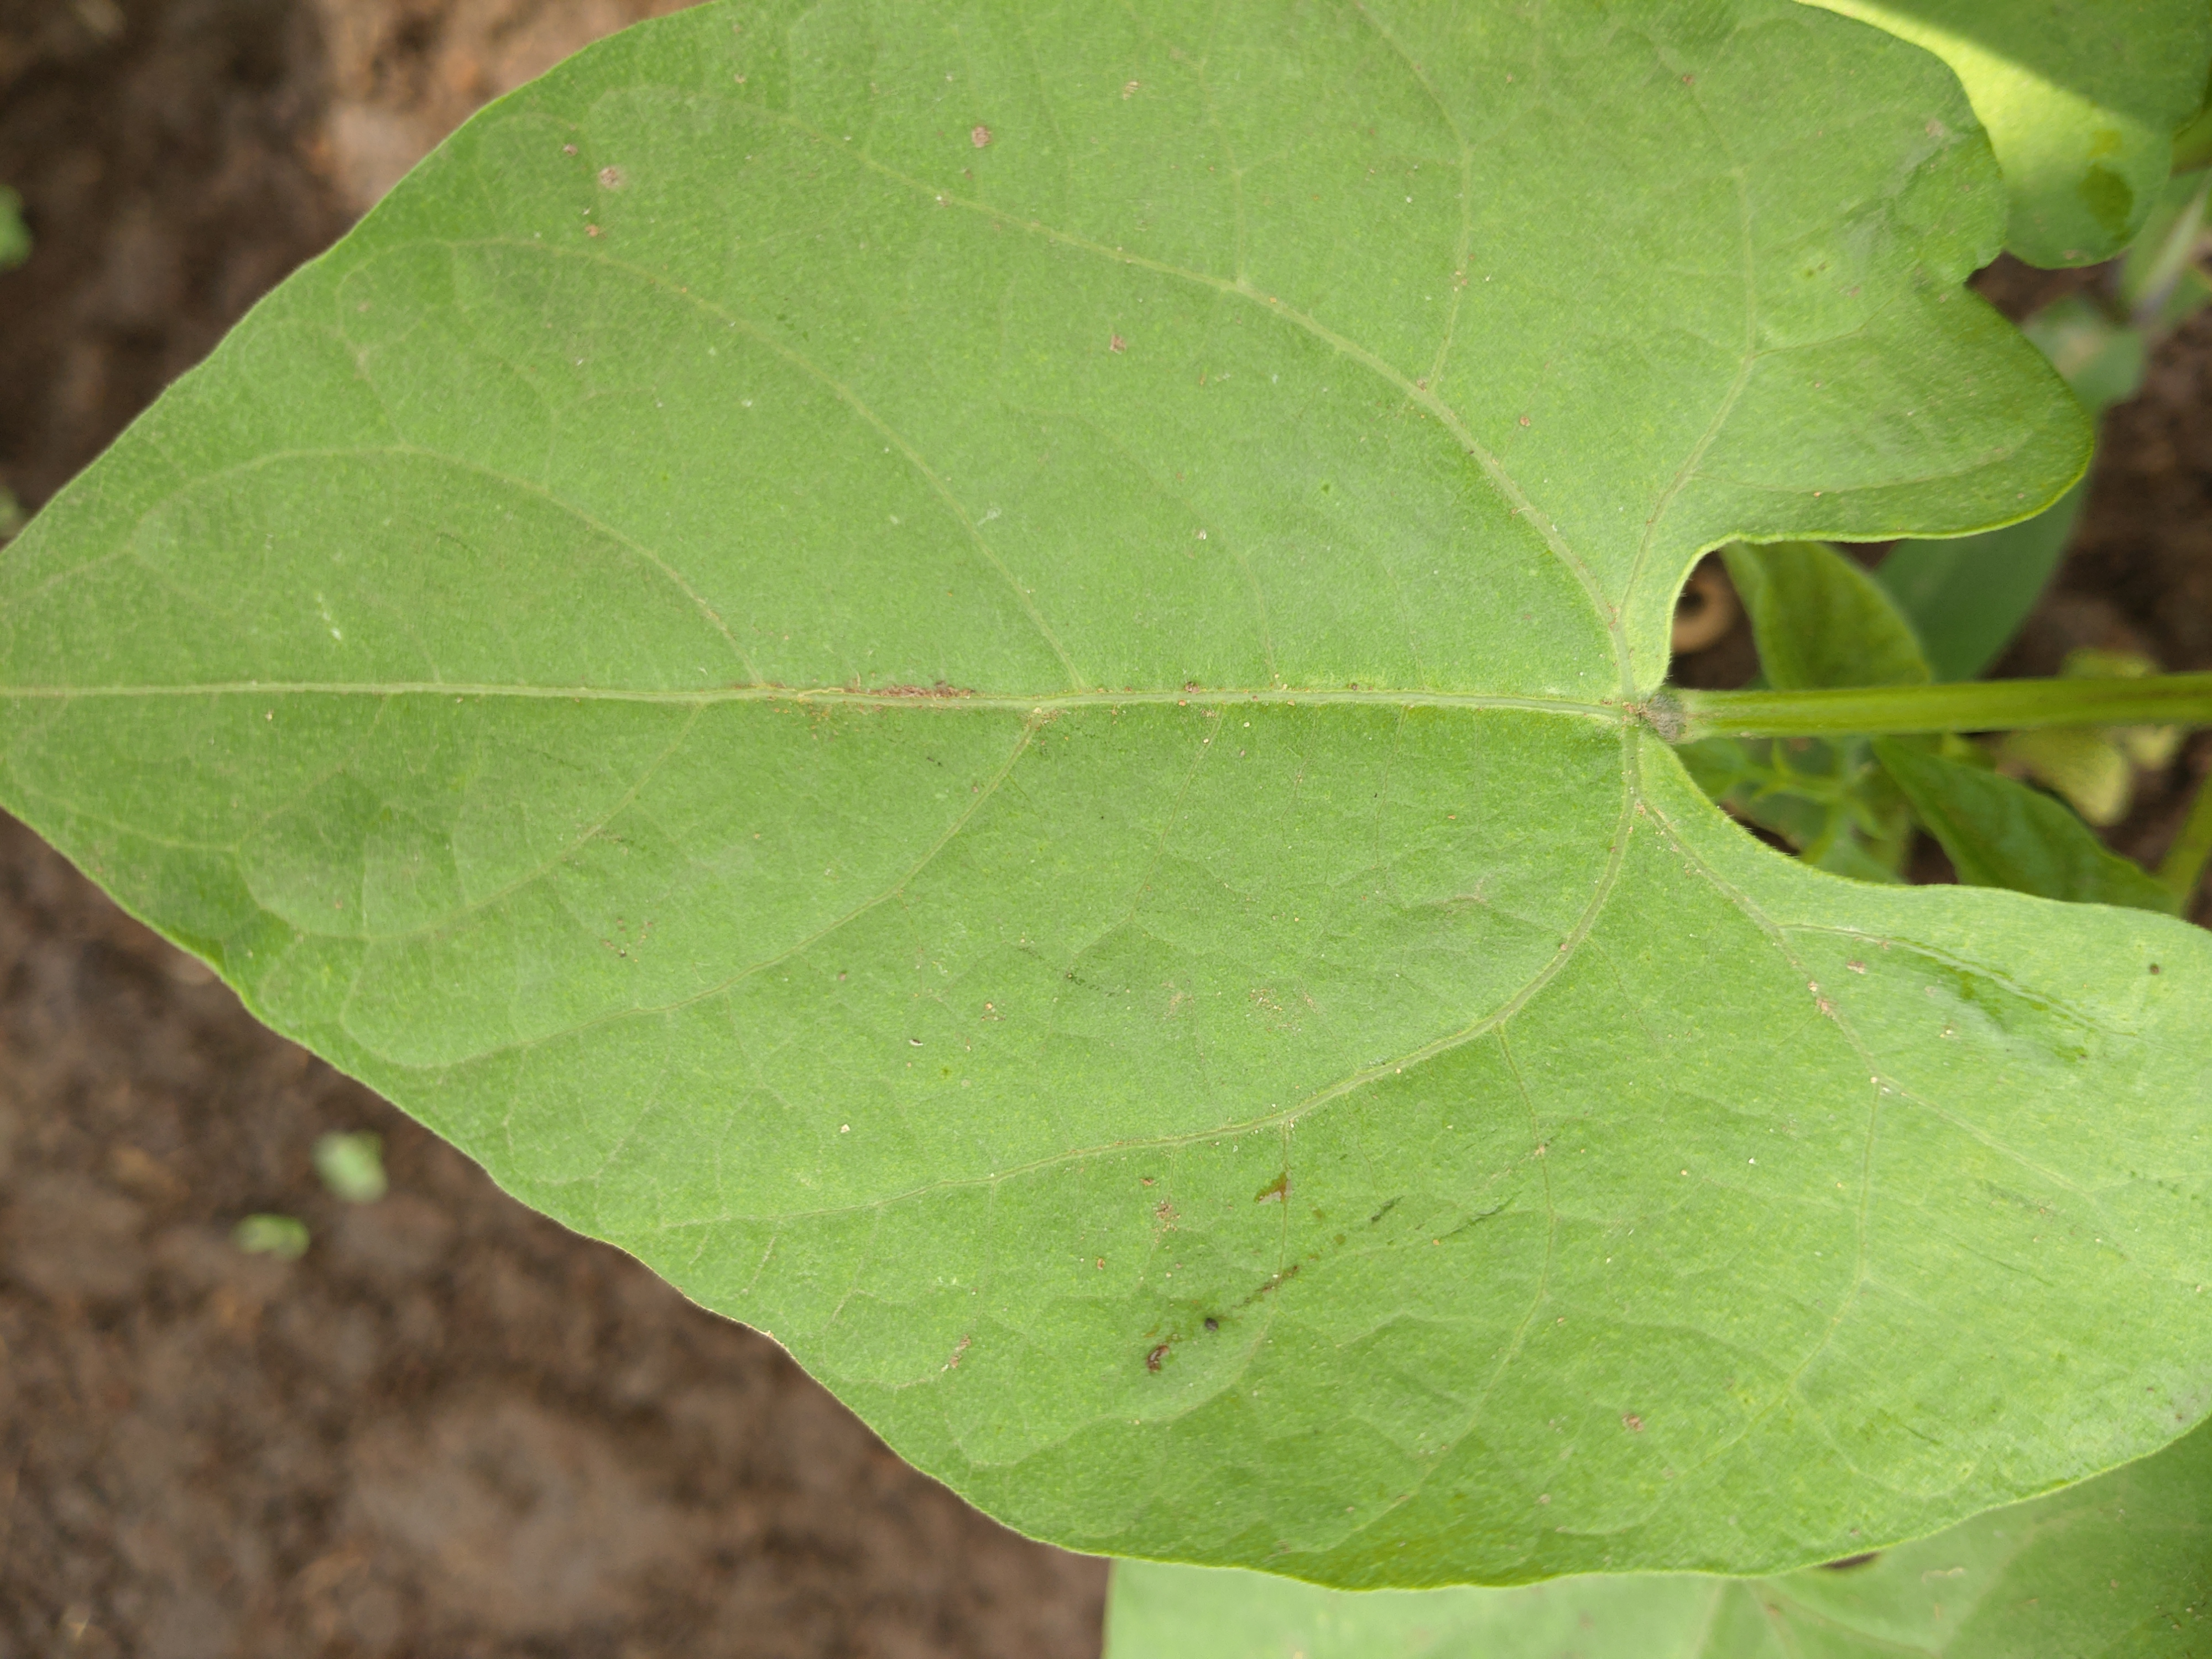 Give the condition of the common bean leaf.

healthy
